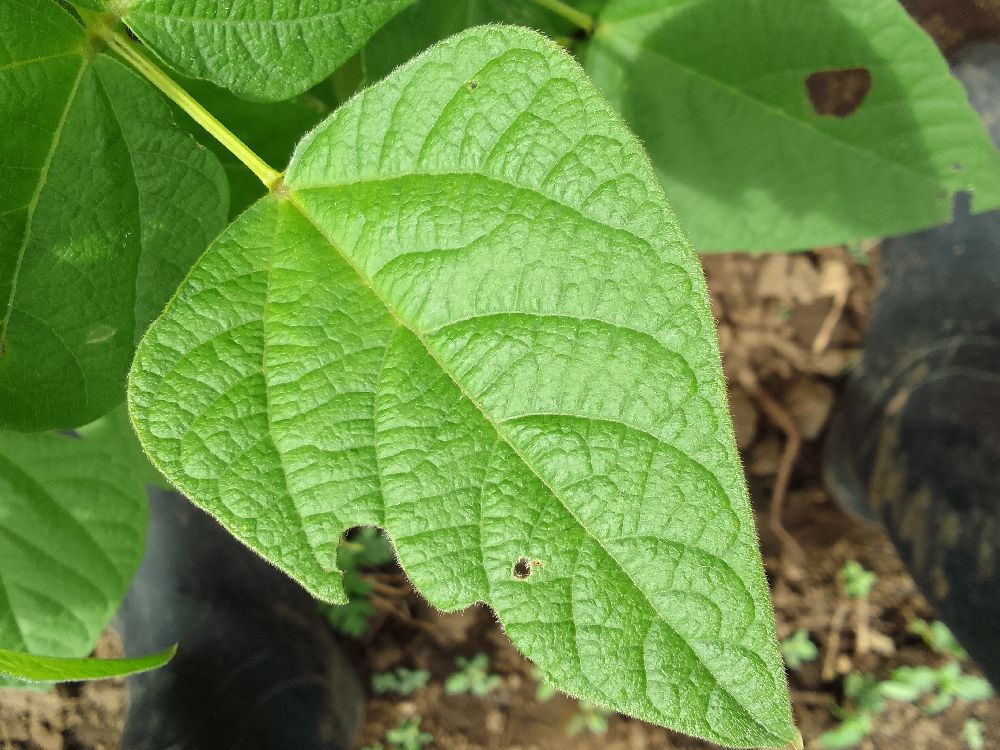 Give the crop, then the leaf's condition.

common bean, healthy
